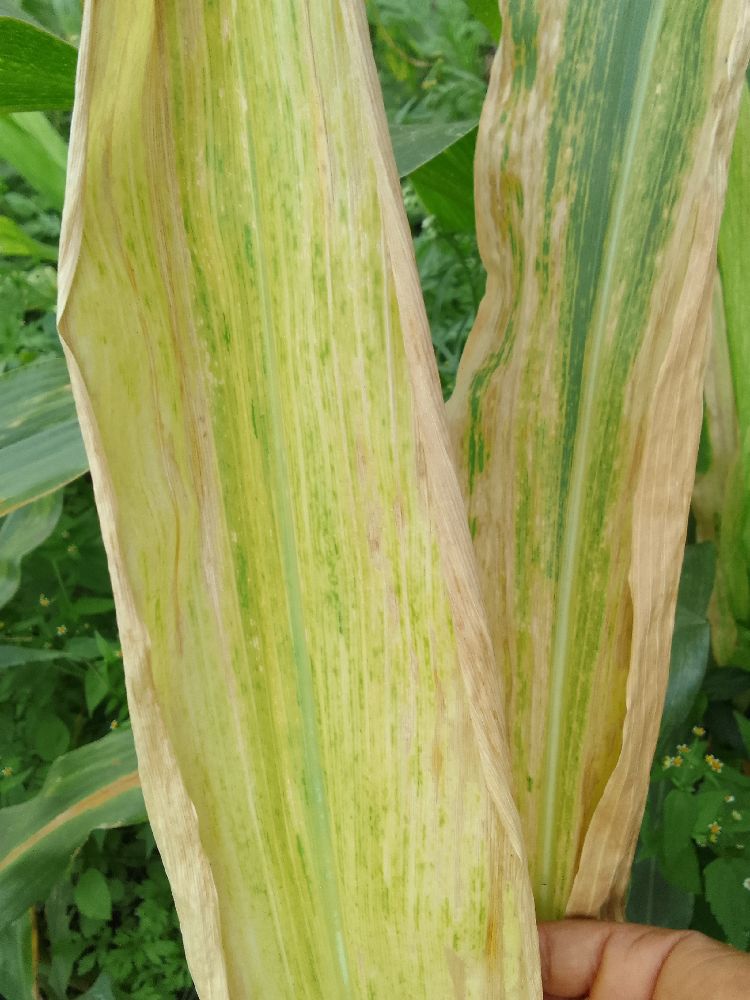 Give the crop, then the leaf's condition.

maize, maize lethal necrosis
